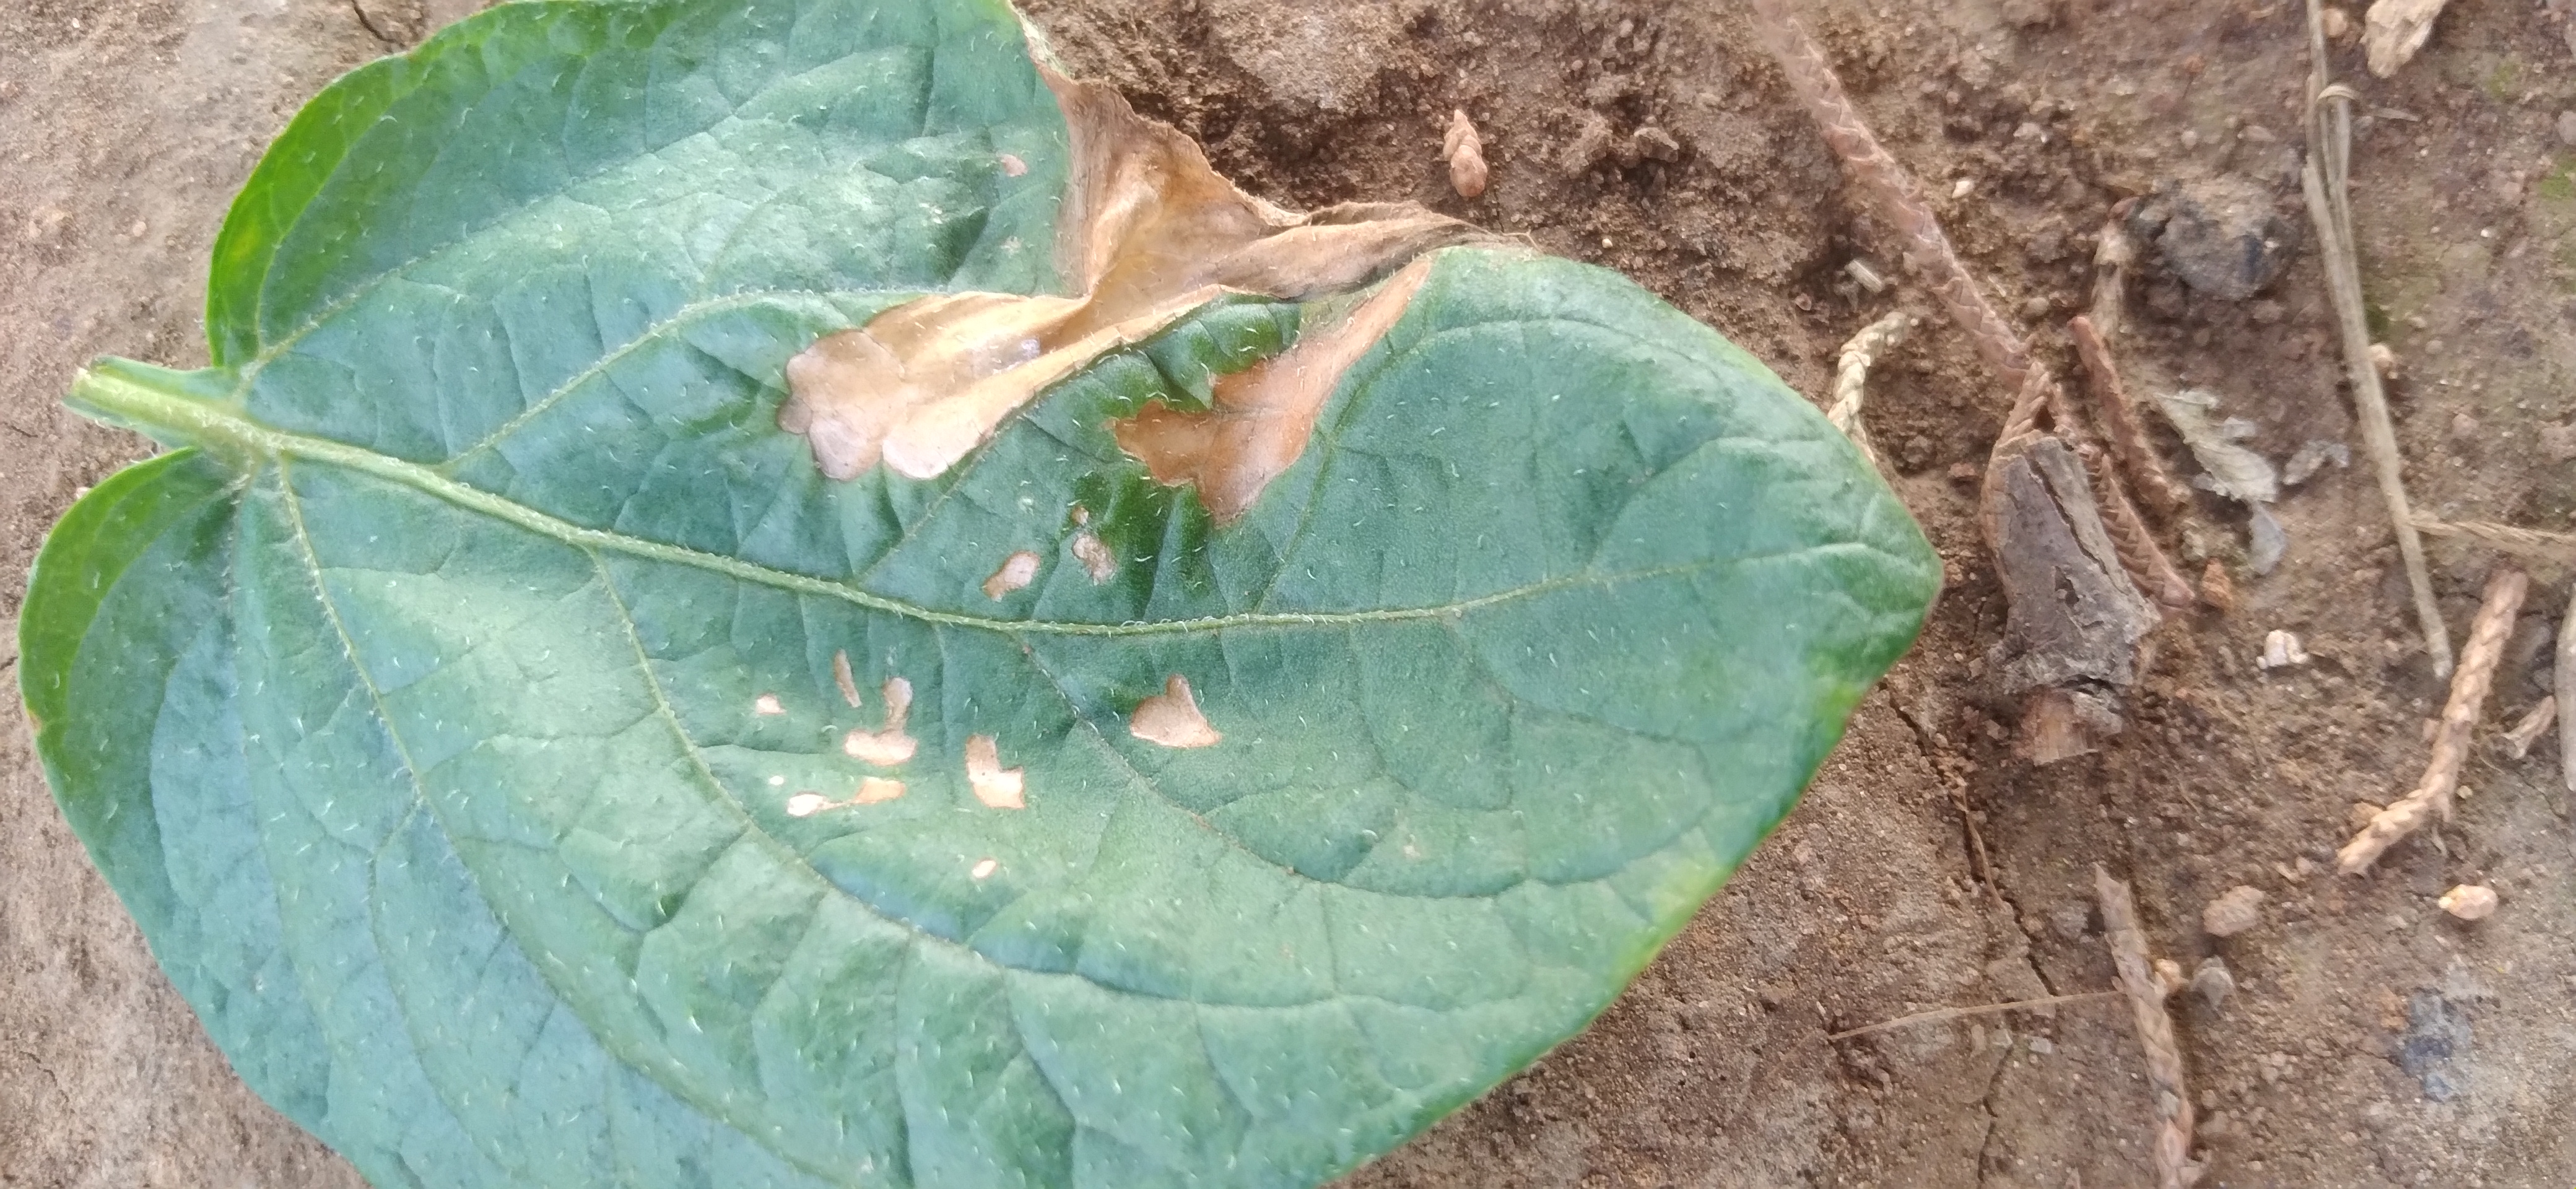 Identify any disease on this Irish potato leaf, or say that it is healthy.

early blight
